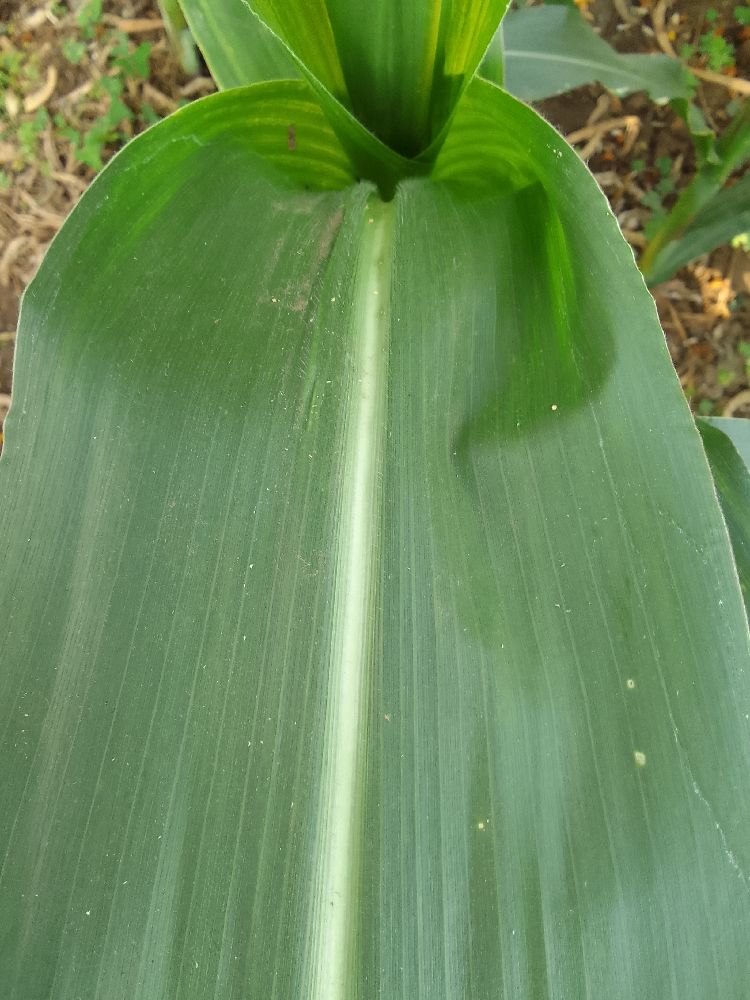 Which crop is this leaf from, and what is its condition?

maize, healthy
